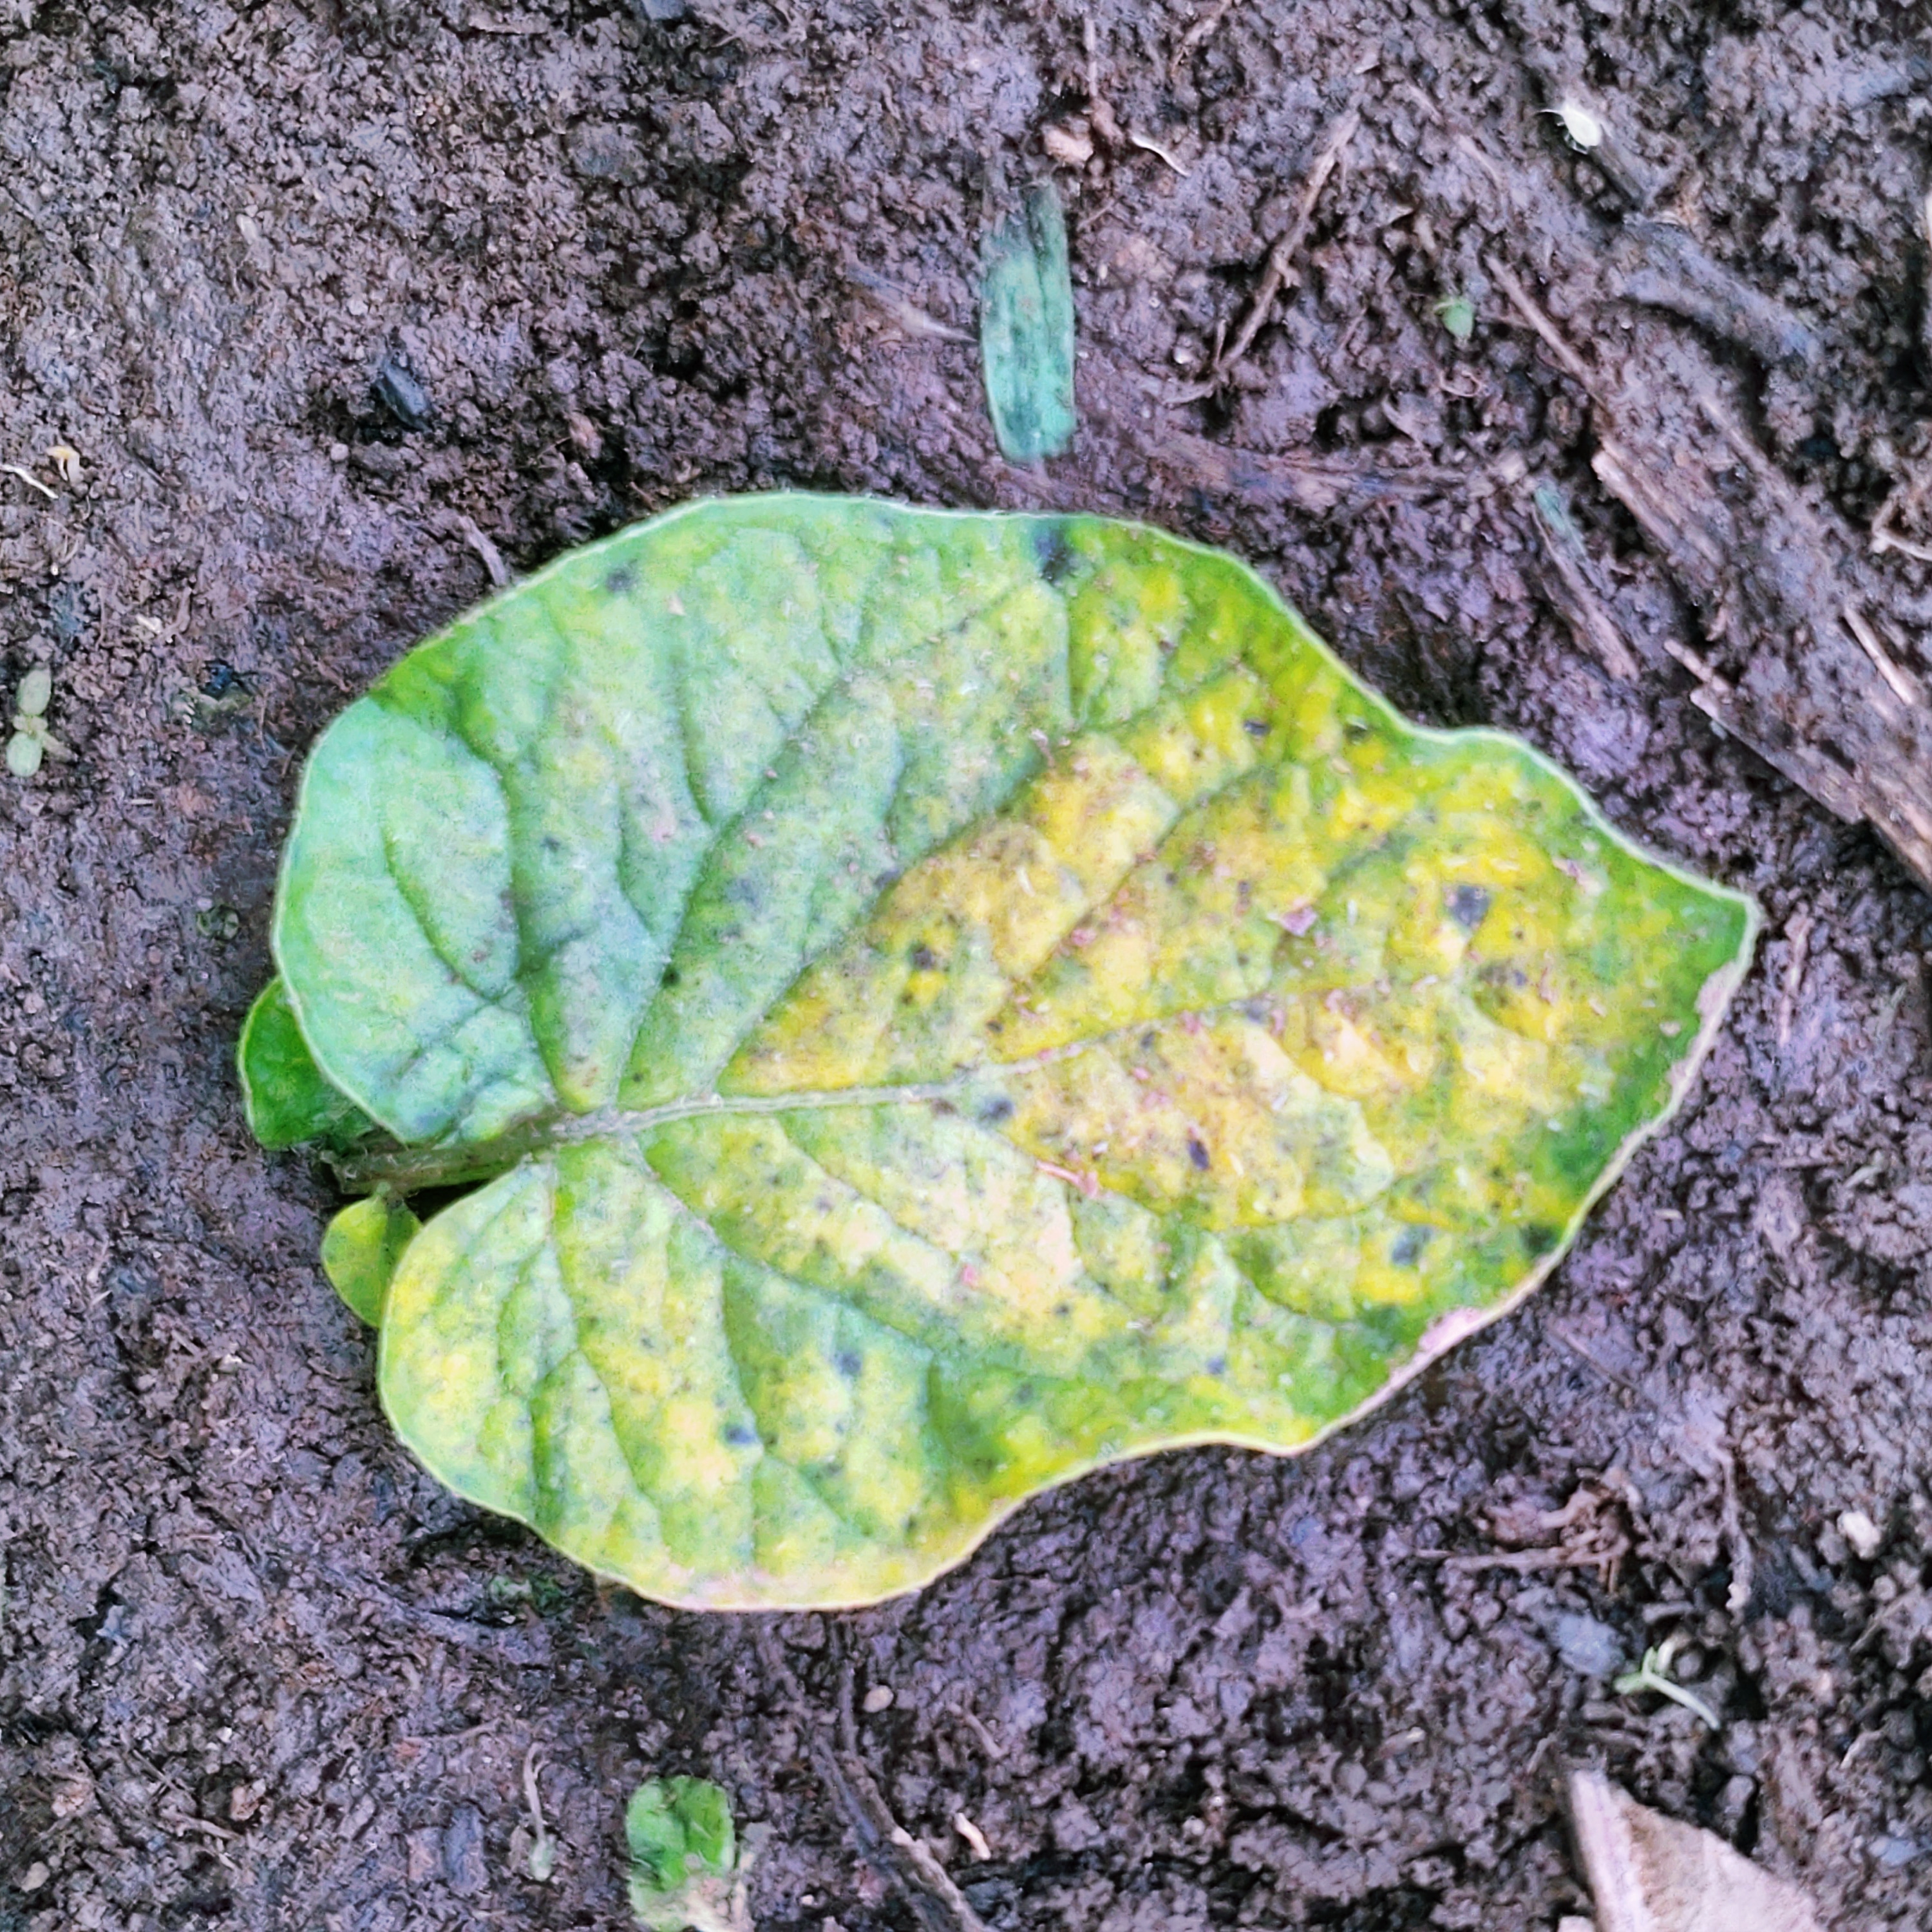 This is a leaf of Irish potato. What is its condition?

late blight
